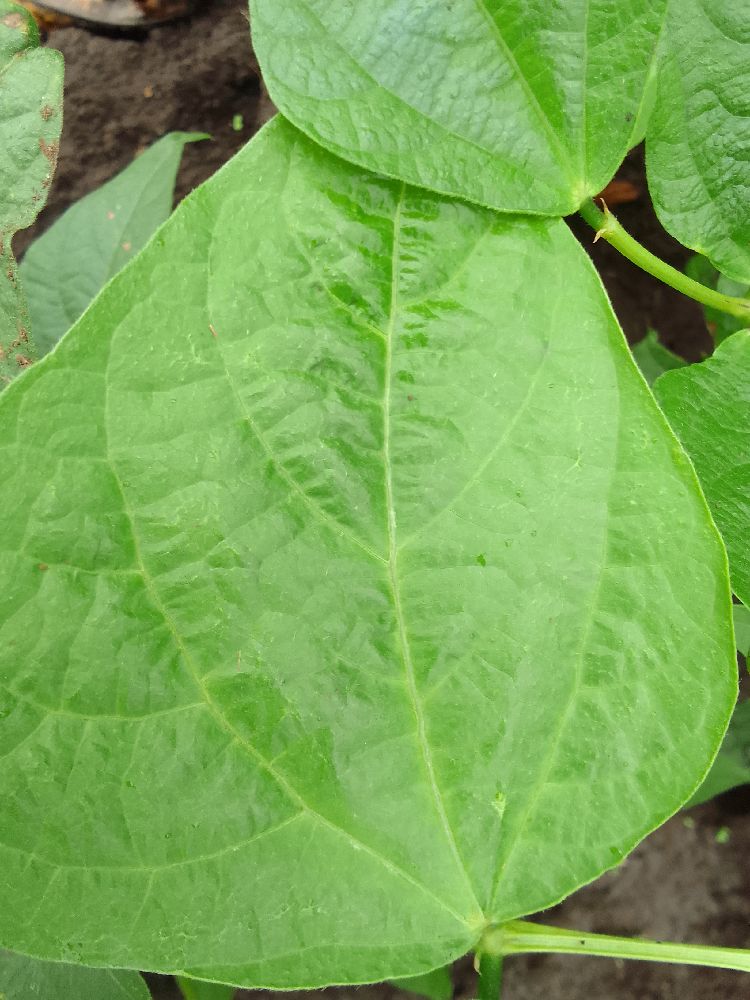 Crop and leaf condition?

common bean, healthy
